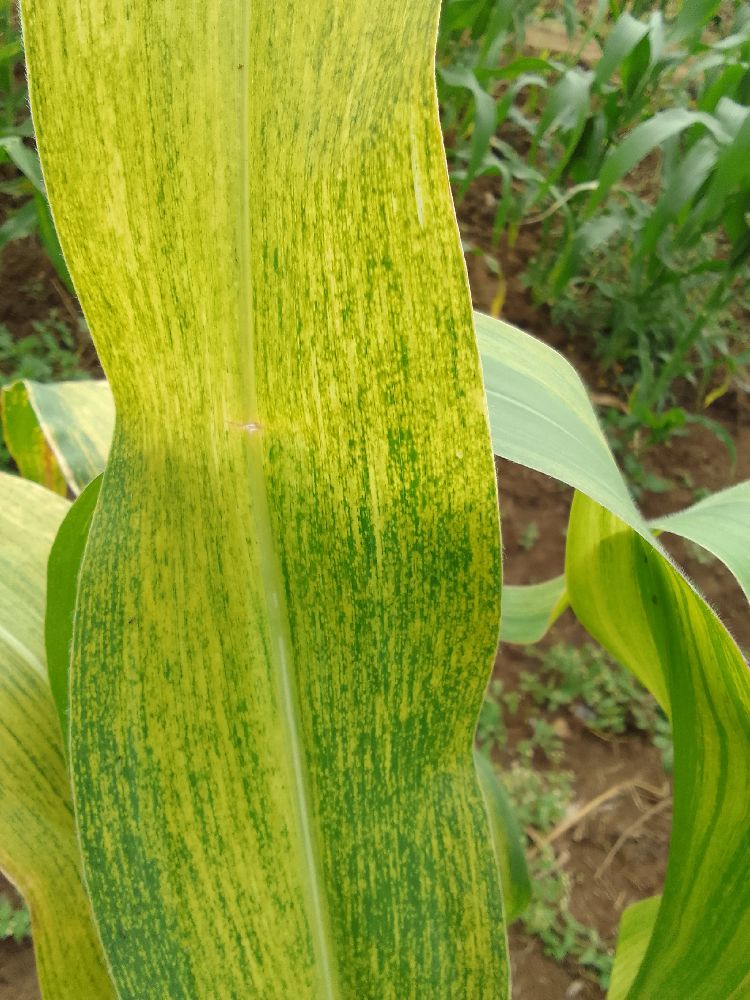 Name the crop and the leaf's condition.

maize, maize lethal necrosis
